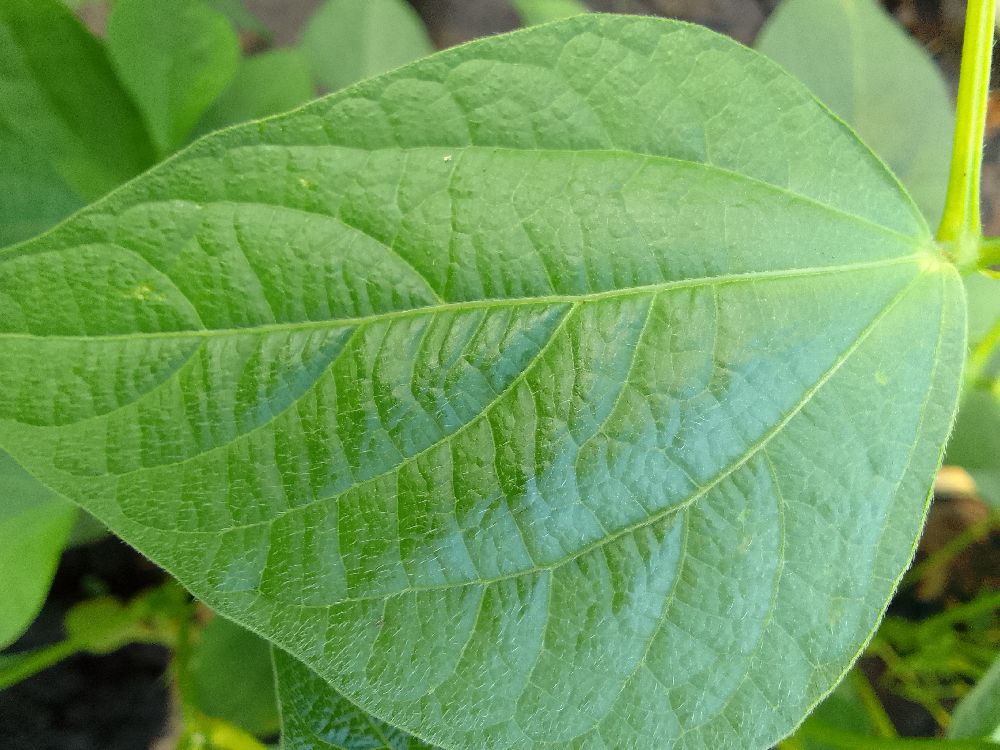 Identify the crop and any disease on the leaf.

common bean, healthy
